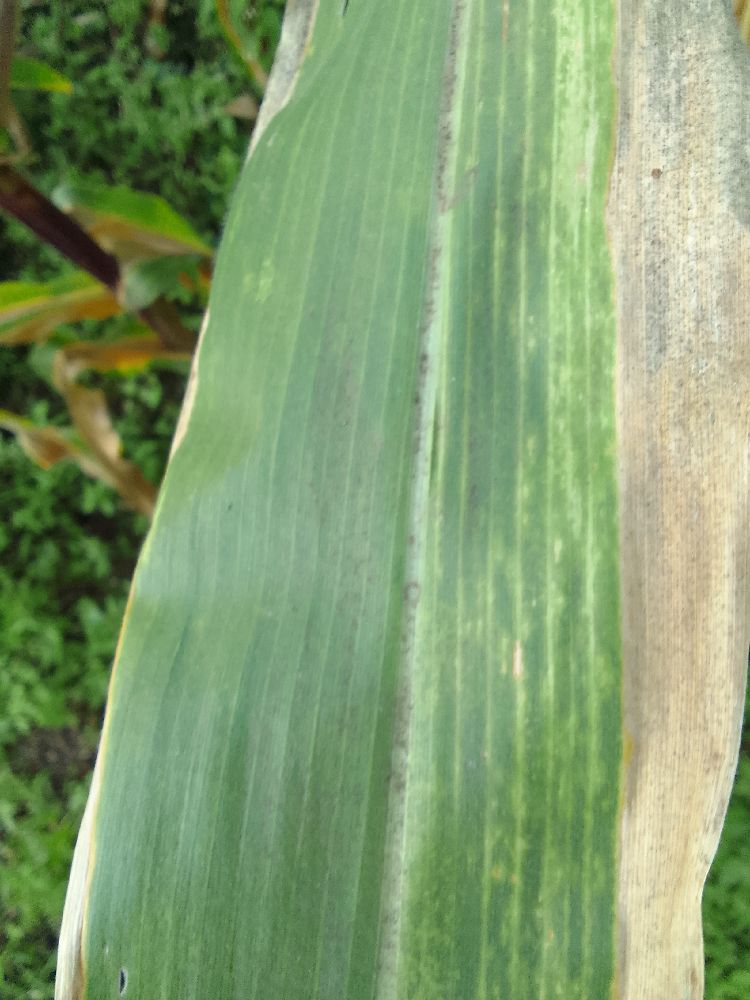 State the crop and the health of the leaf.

maize, maize lethal necrosis
